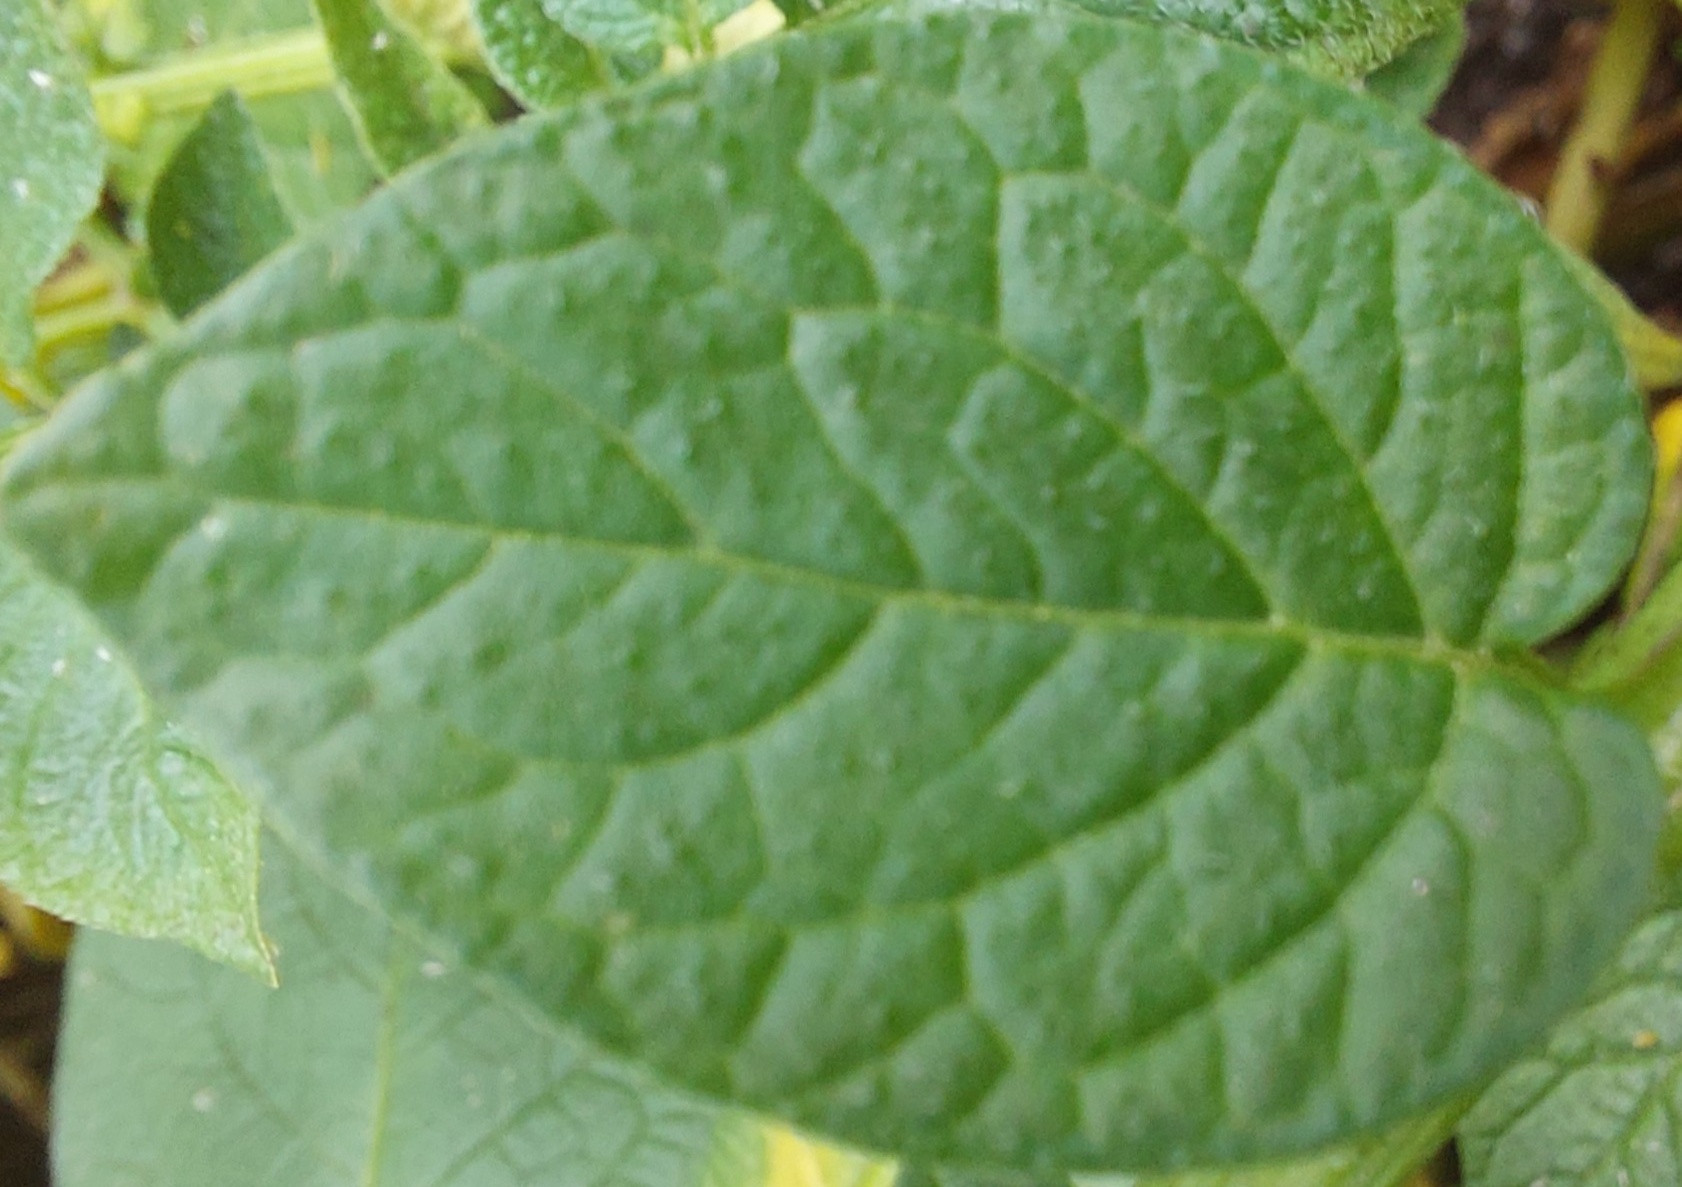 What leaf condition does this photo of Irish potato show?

healthy
